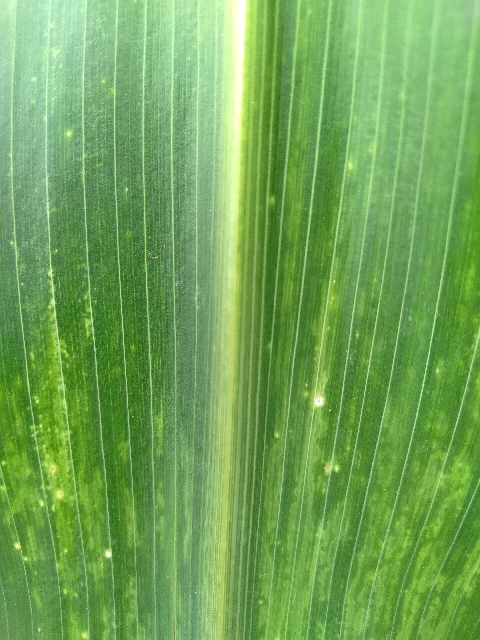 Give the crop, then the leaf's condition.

maize, maize lethal necrosis
